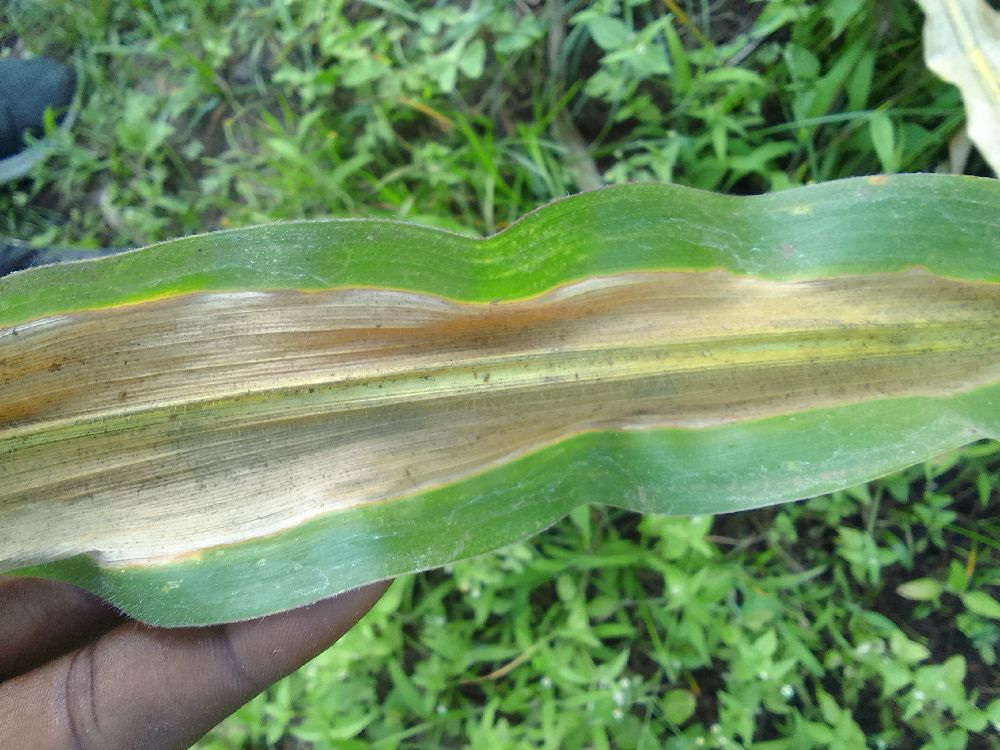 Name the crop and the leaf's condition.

maize, maize lethal necrosis
